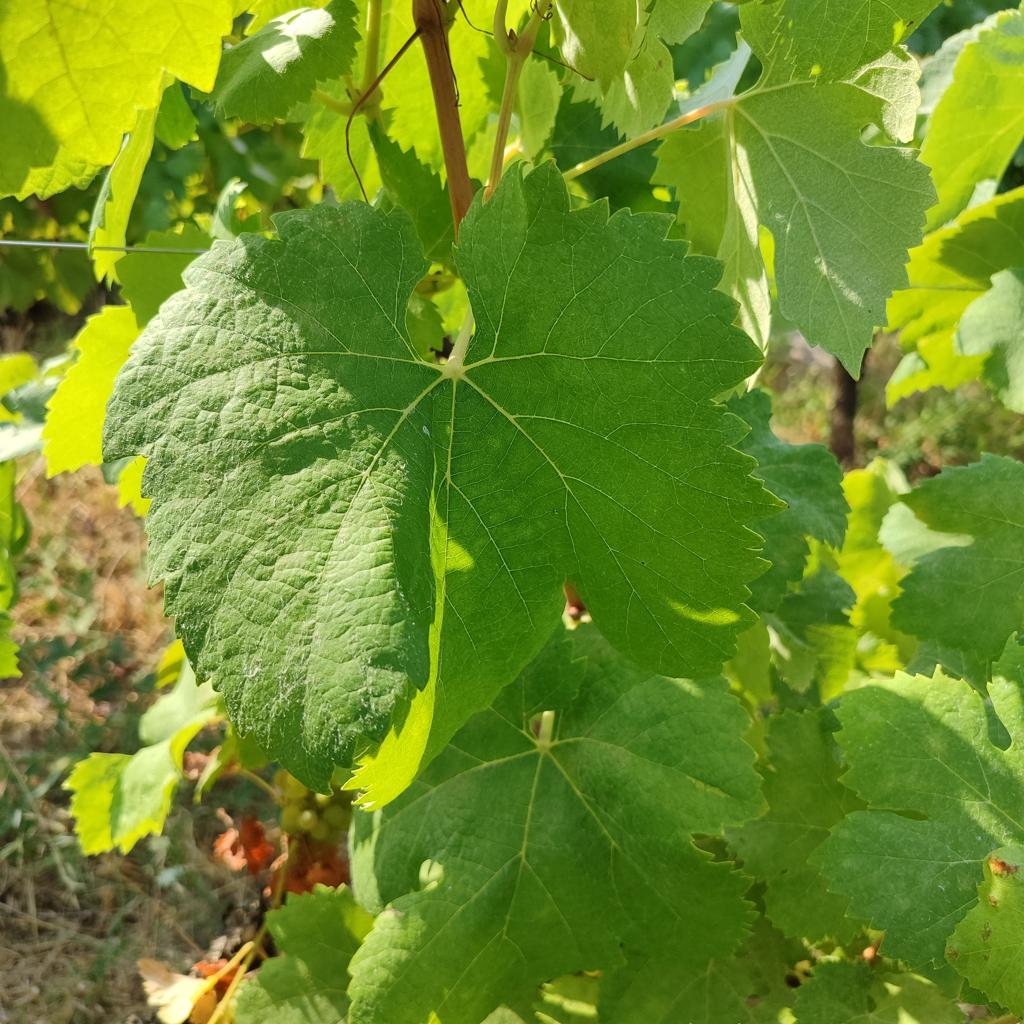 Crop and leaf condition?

grapevine, healthy
